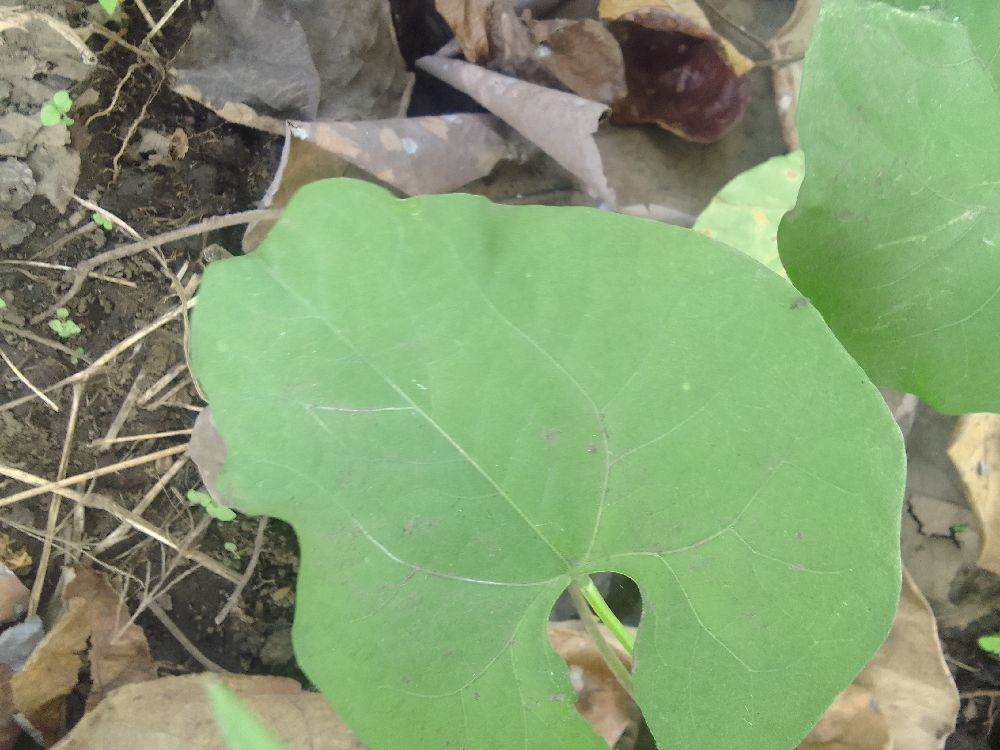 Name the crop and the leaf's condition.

common bean, healthy
